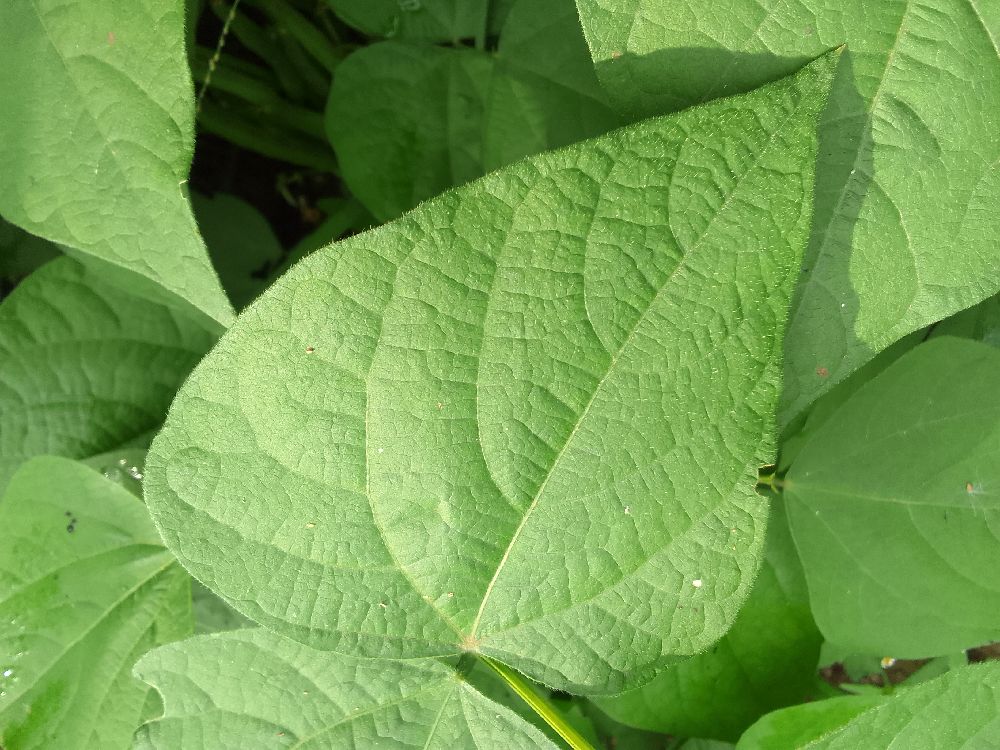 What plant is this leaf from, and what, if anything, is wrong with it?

common bean, healthy
